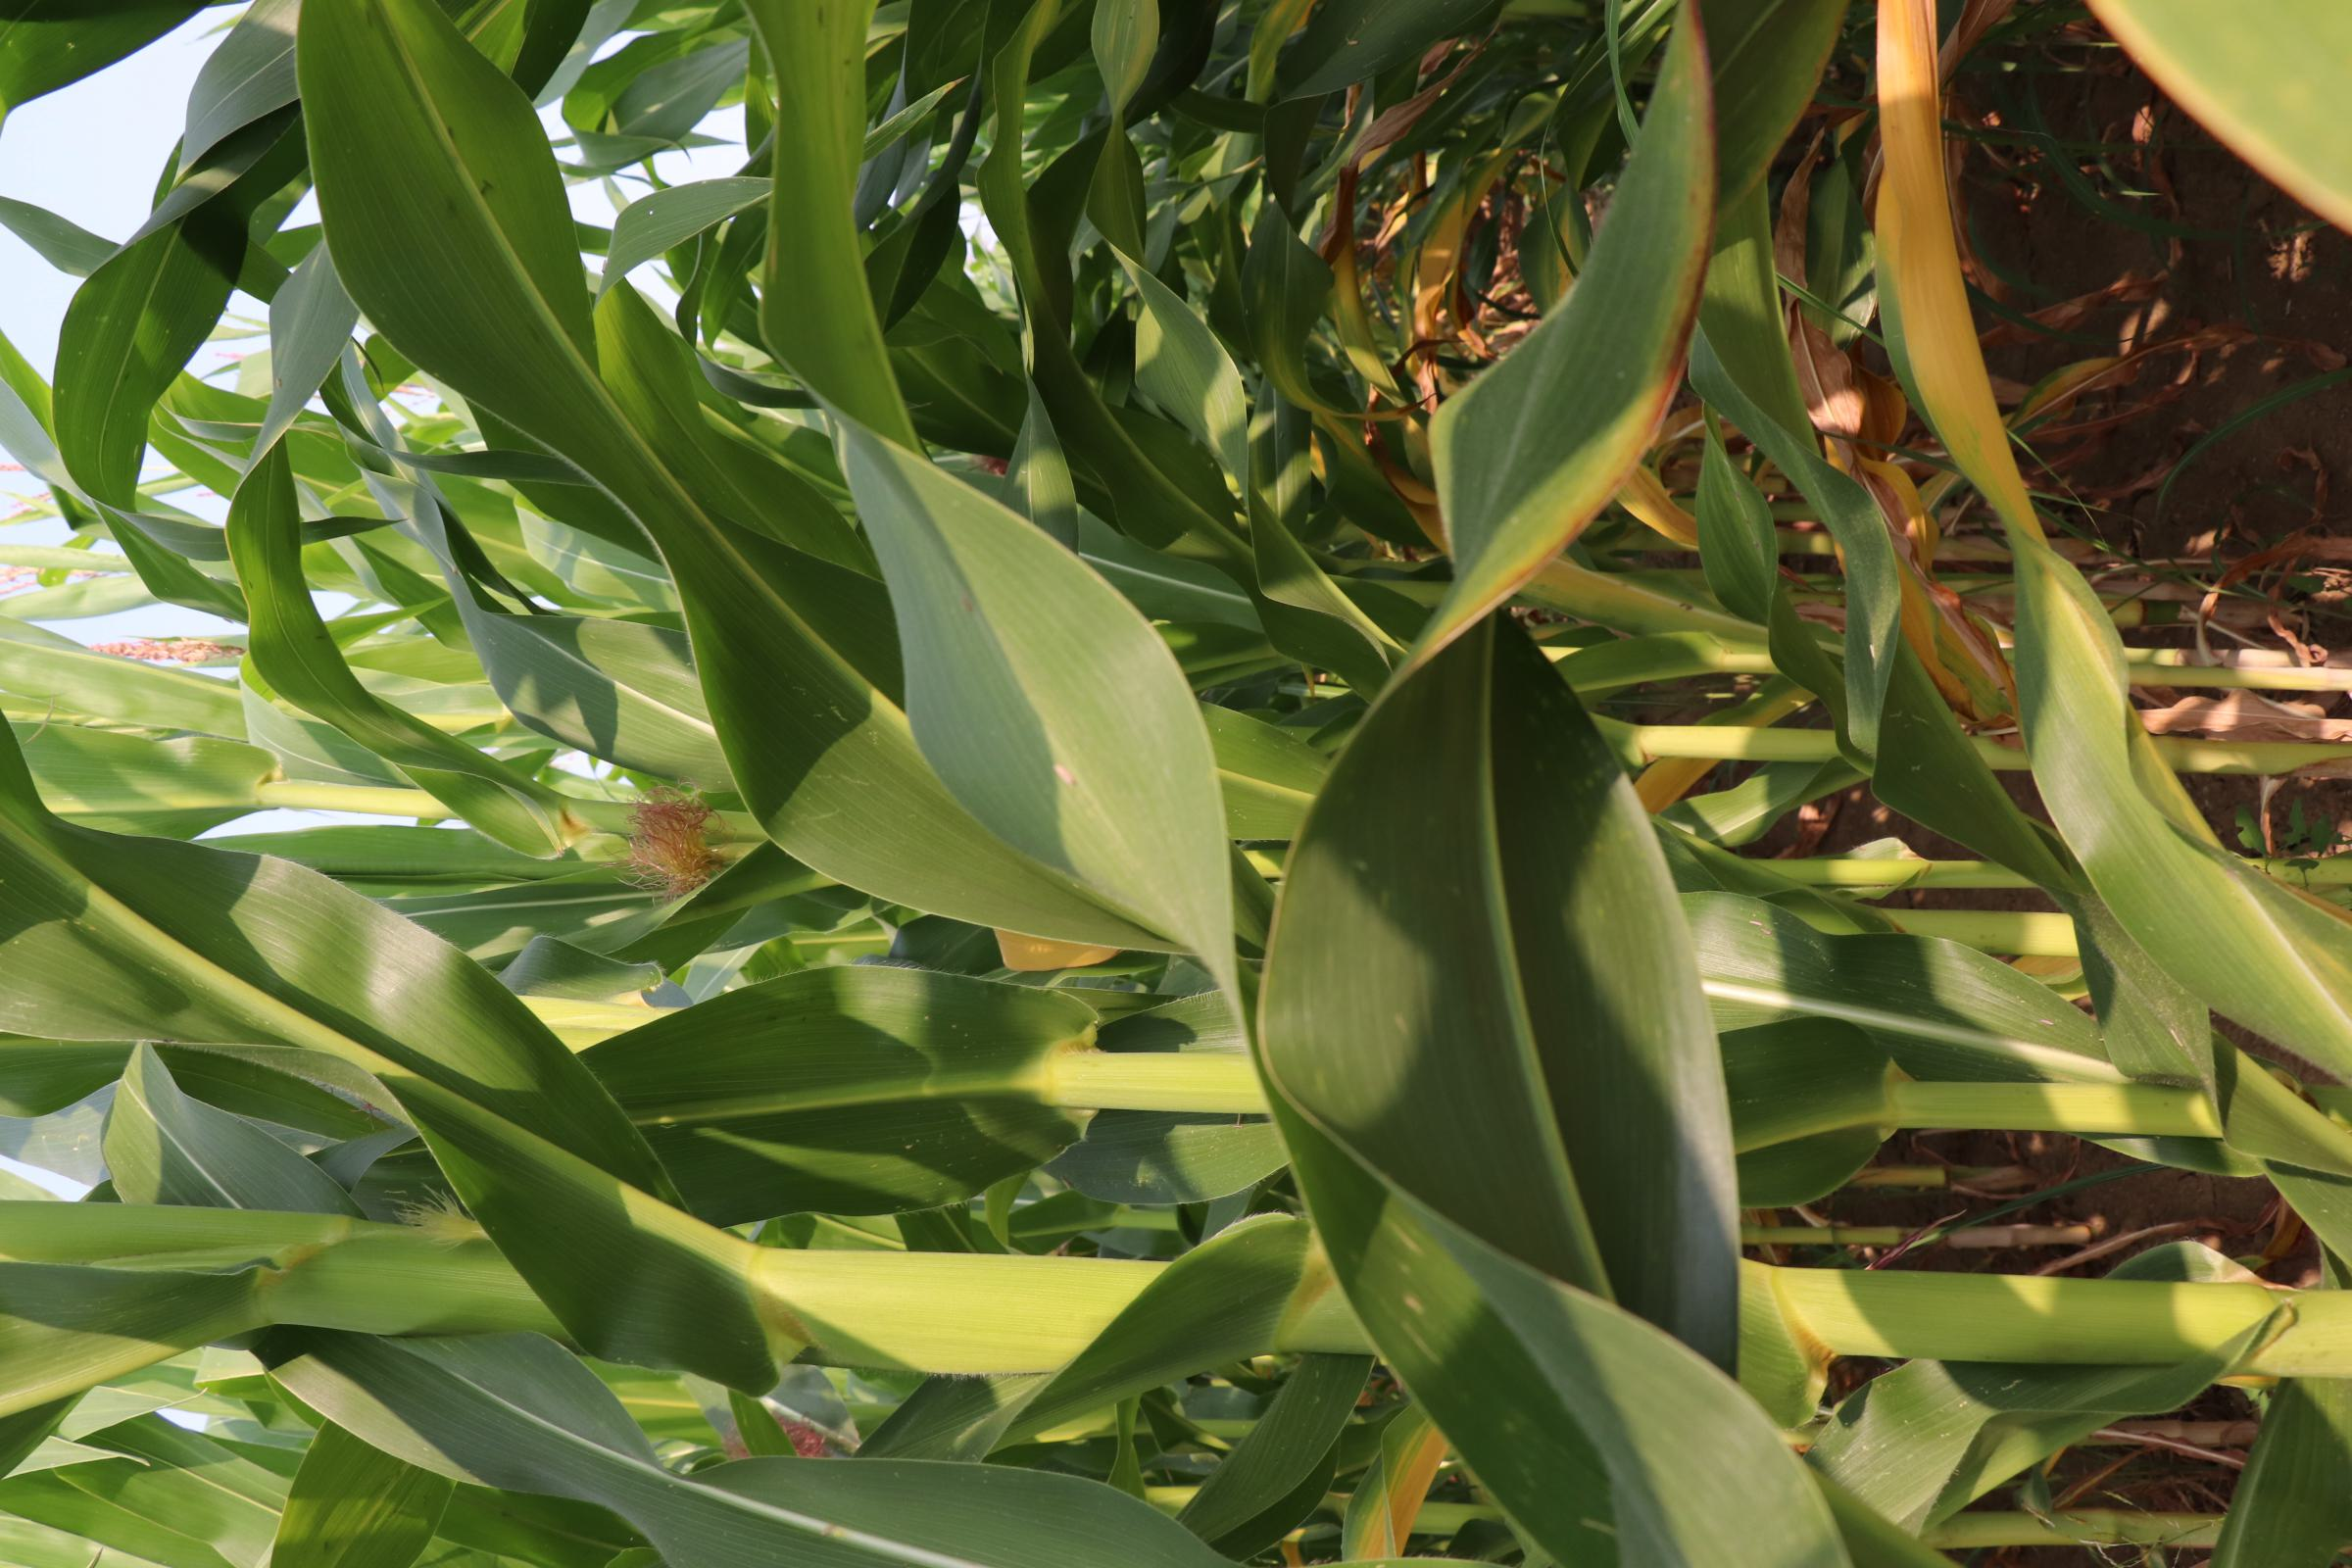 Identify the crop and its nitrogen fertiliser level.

maize, reduced nitrogen fertilisation
